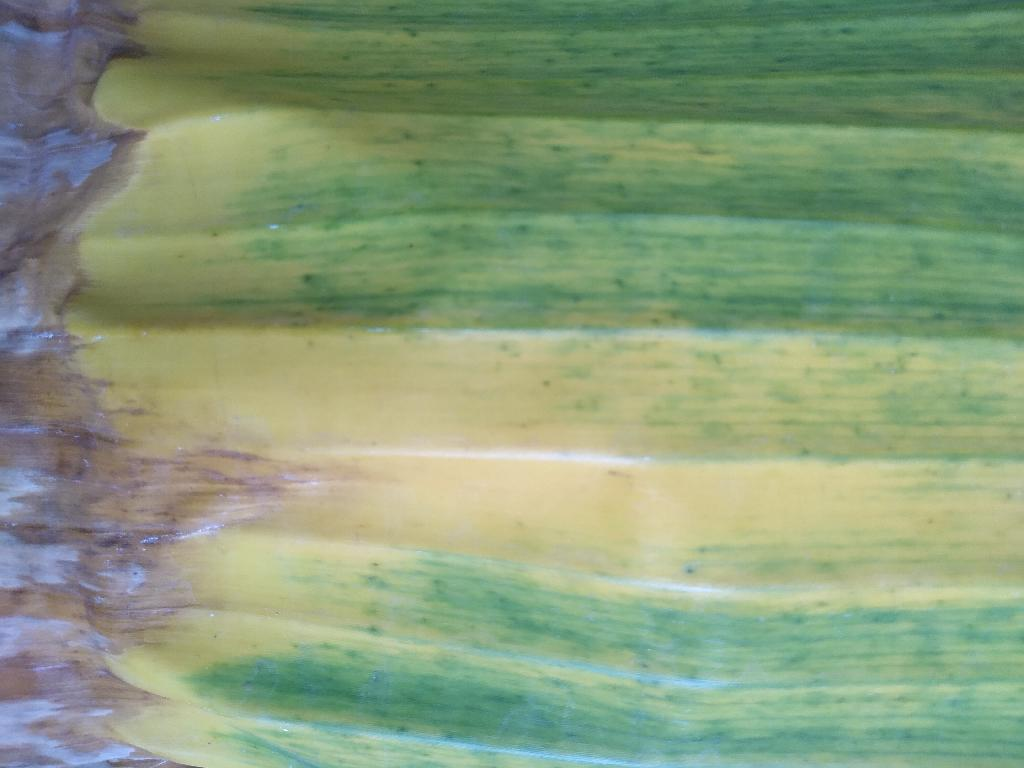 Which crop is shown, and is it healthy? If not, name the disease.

banana, fusarium wilt race 1
